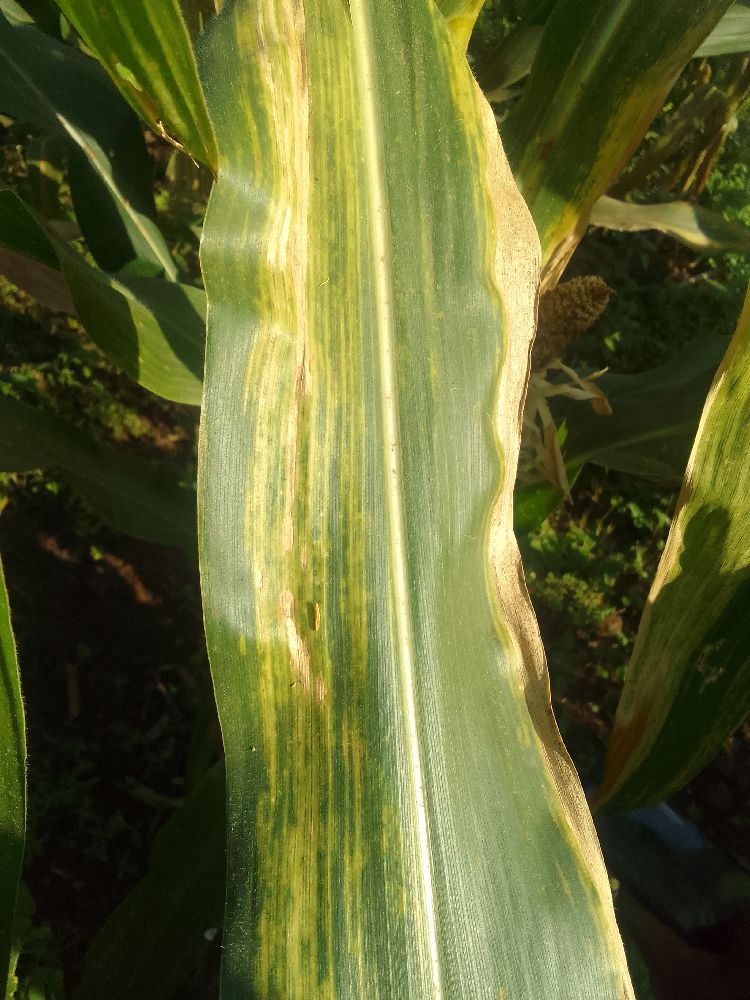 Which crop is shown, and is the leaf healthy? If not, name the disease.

maize, maize lethal necrosis
